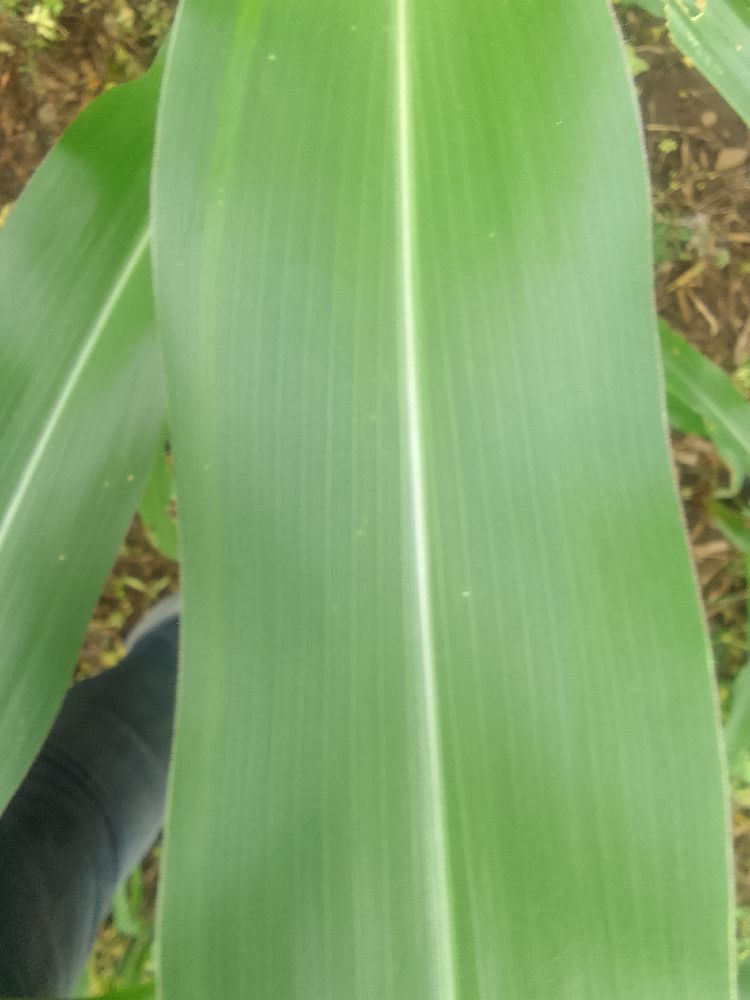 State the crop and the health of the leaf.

maize, healthy
